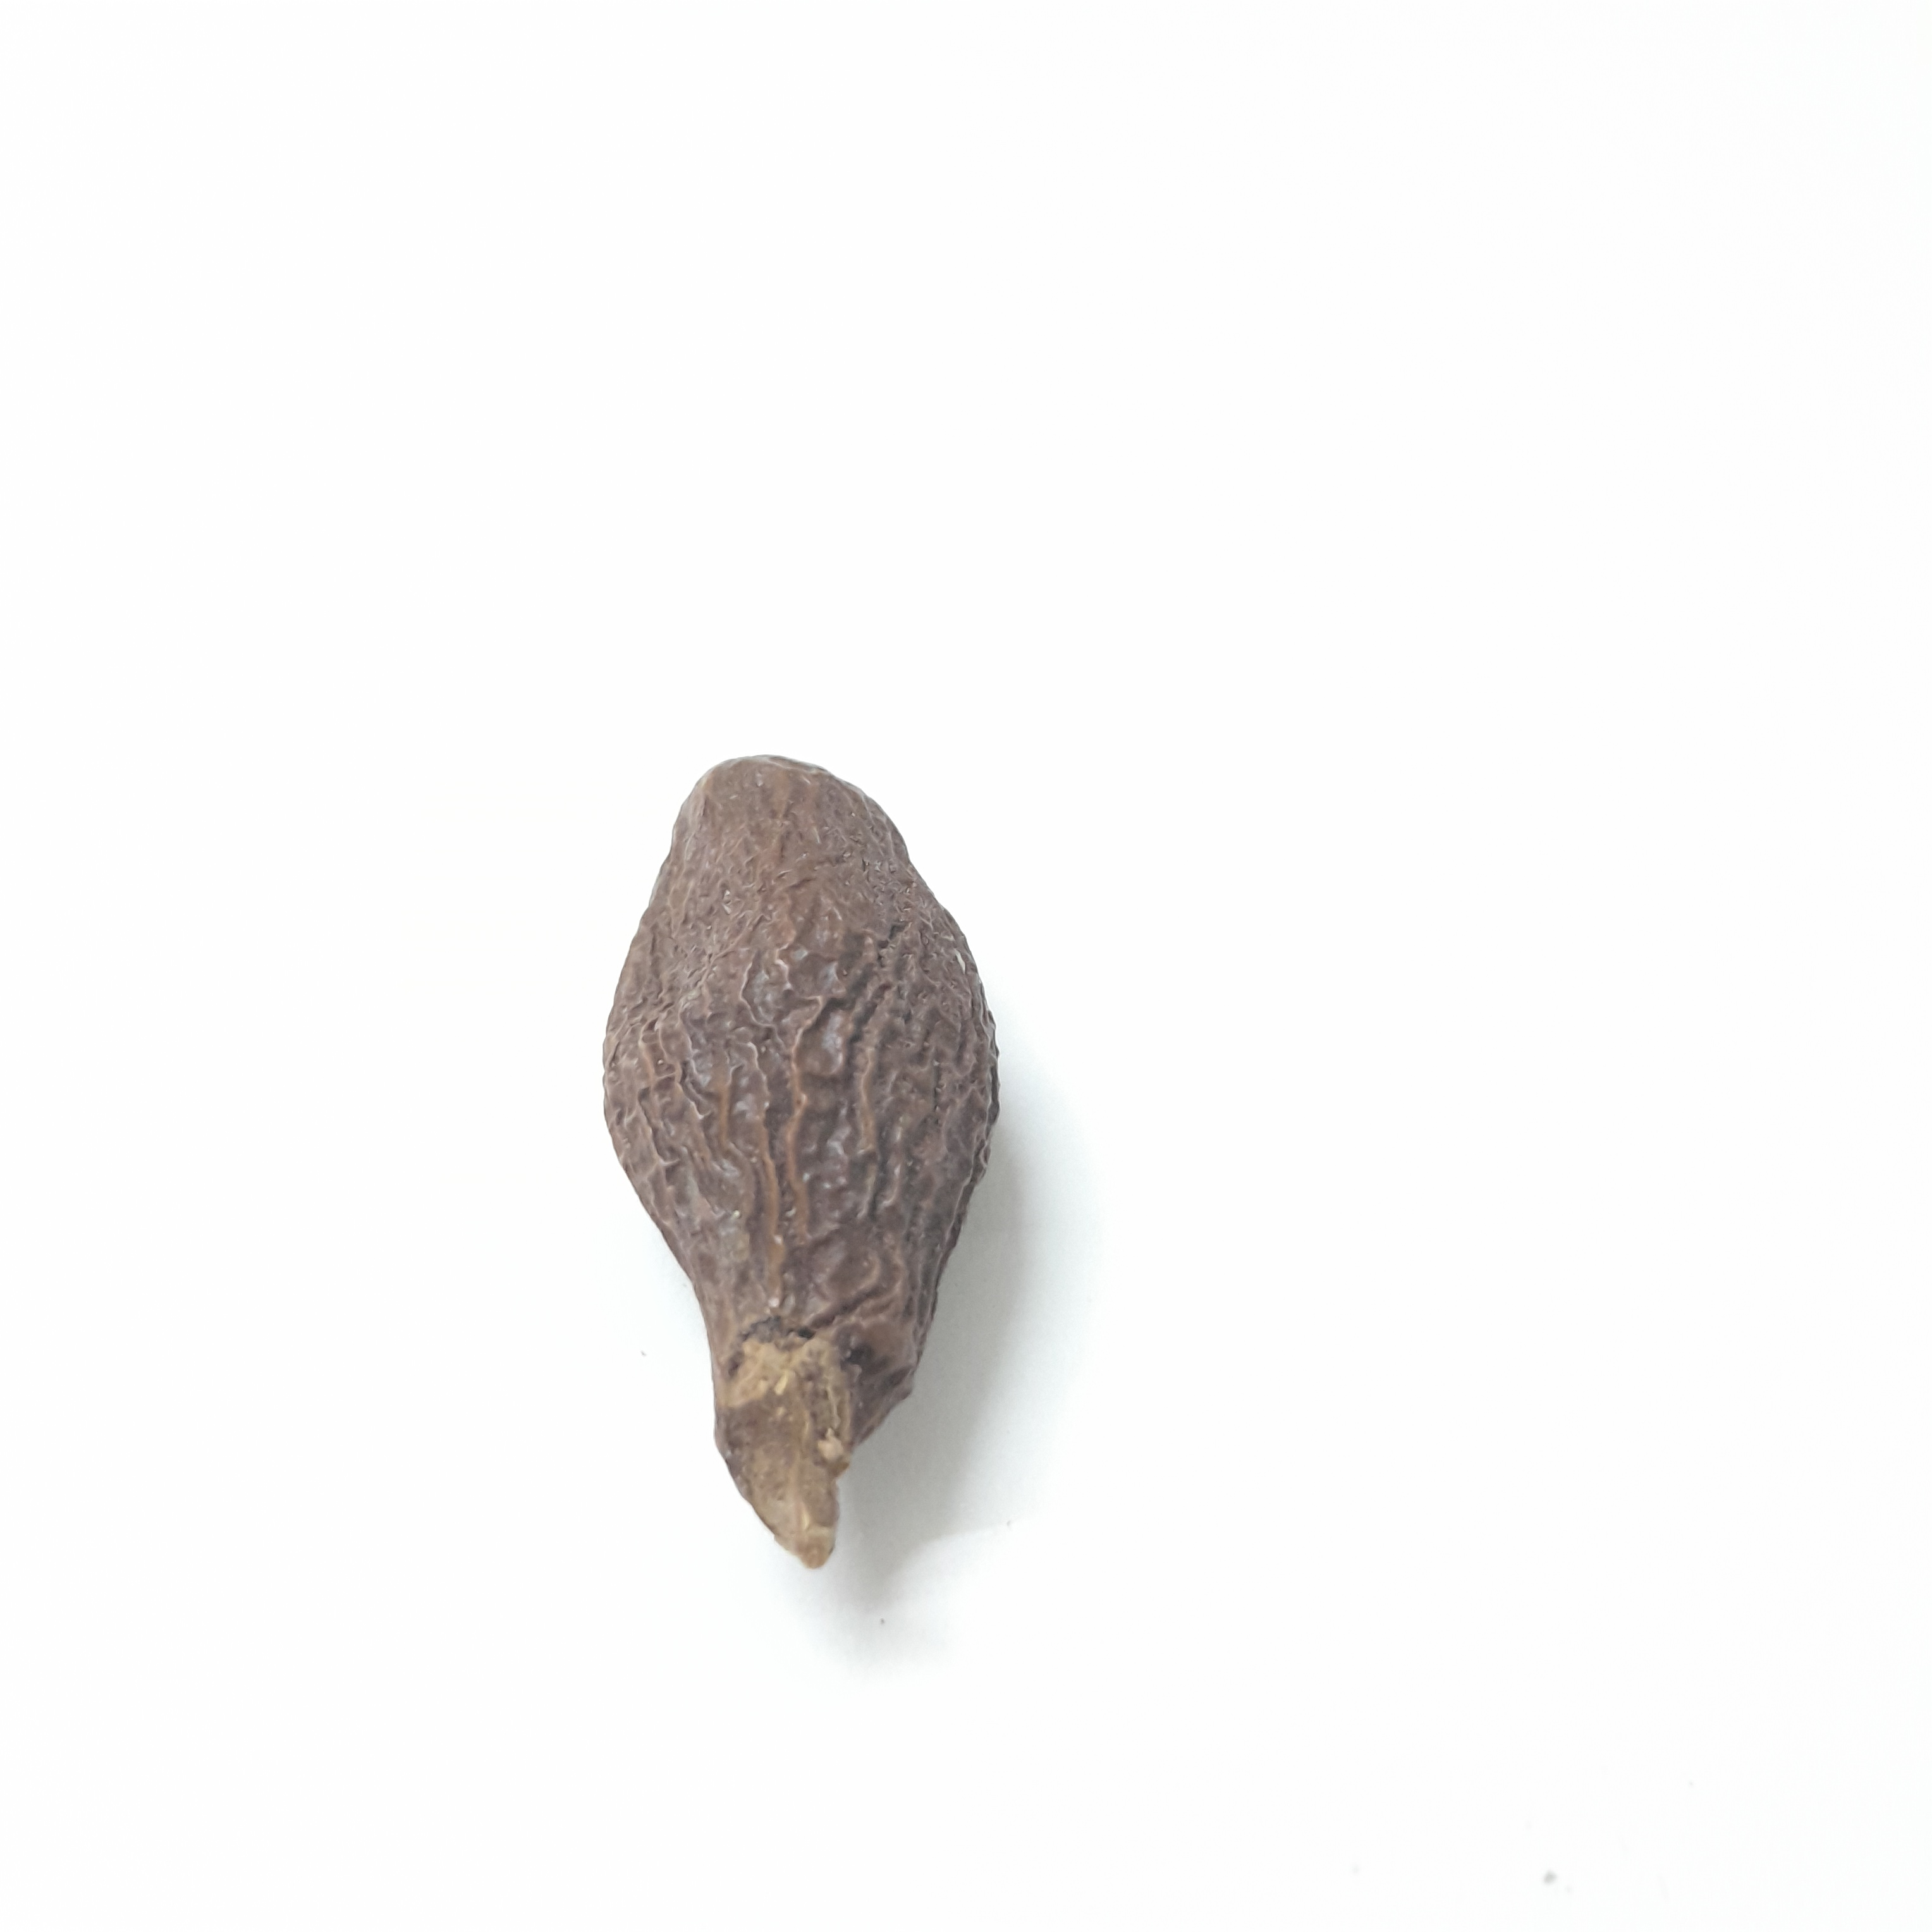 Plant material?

niranjanphal
